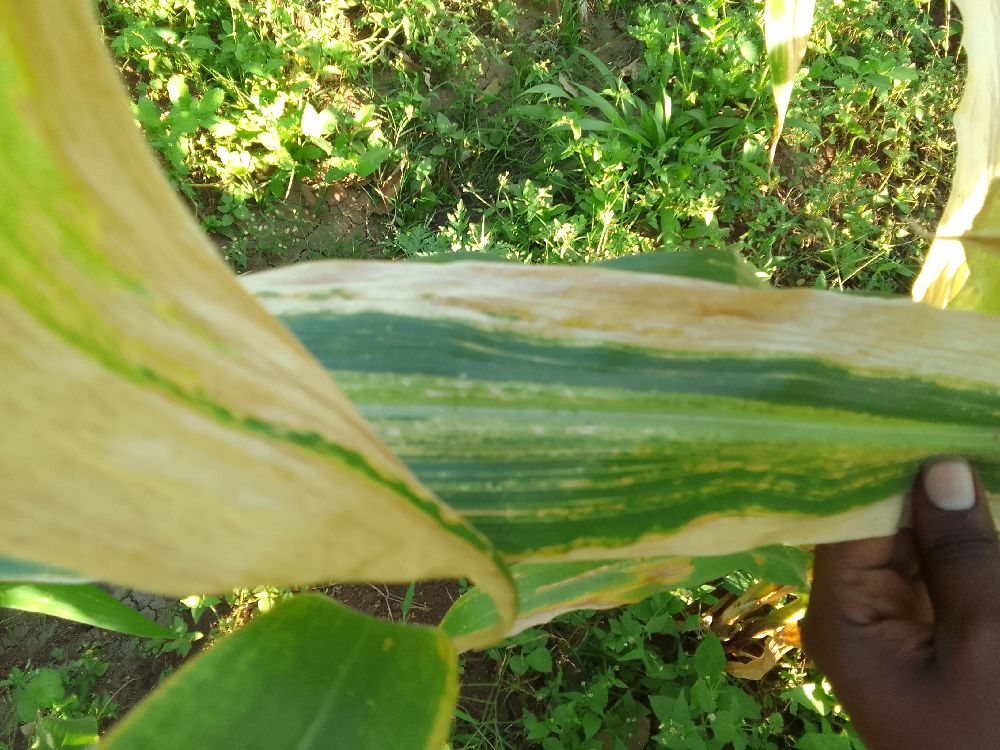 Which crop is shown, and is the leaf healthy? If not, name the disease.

maize, maize lethal necrosis
